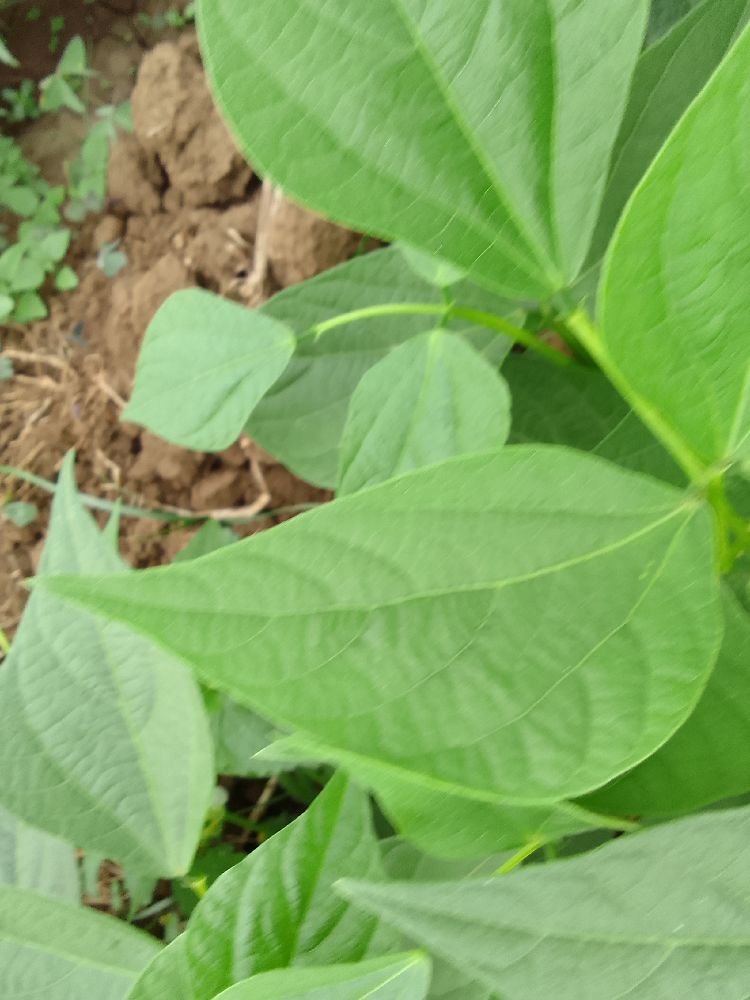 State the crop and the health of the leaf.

common bean, healthy
